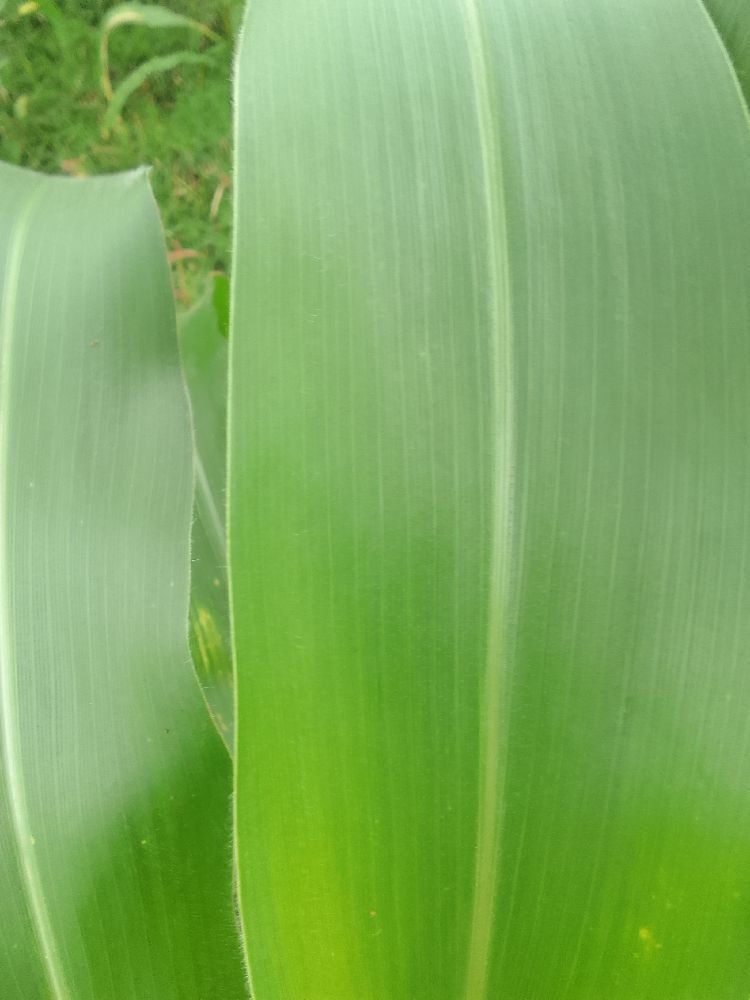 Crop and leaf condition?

maize, healthy
